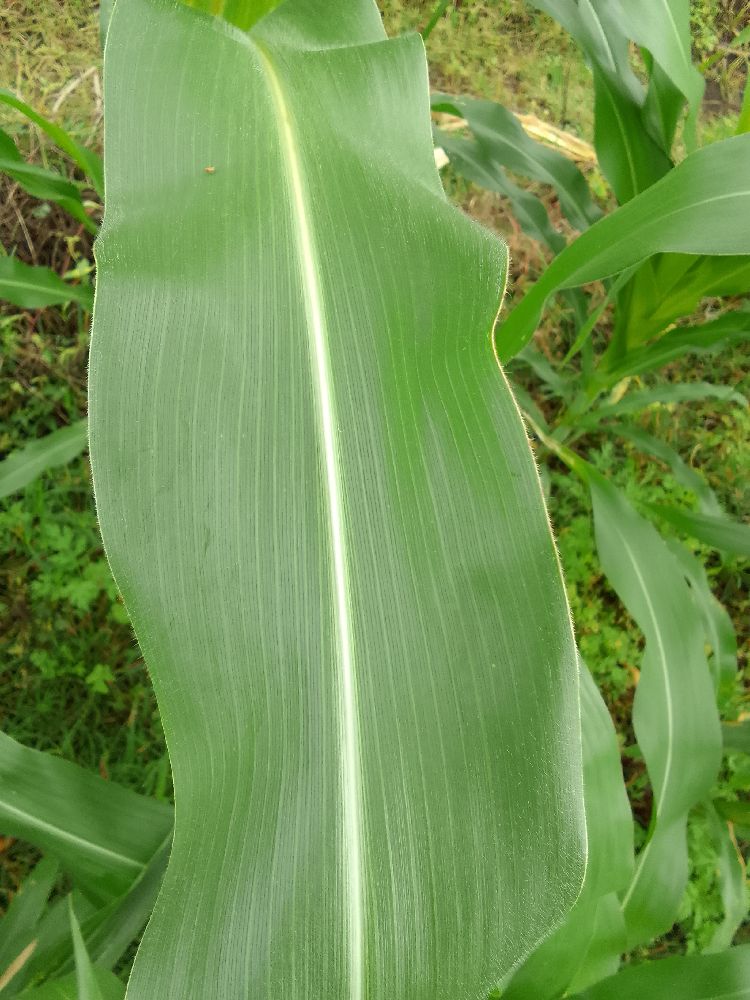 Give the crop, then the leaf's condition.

maize, healthy
